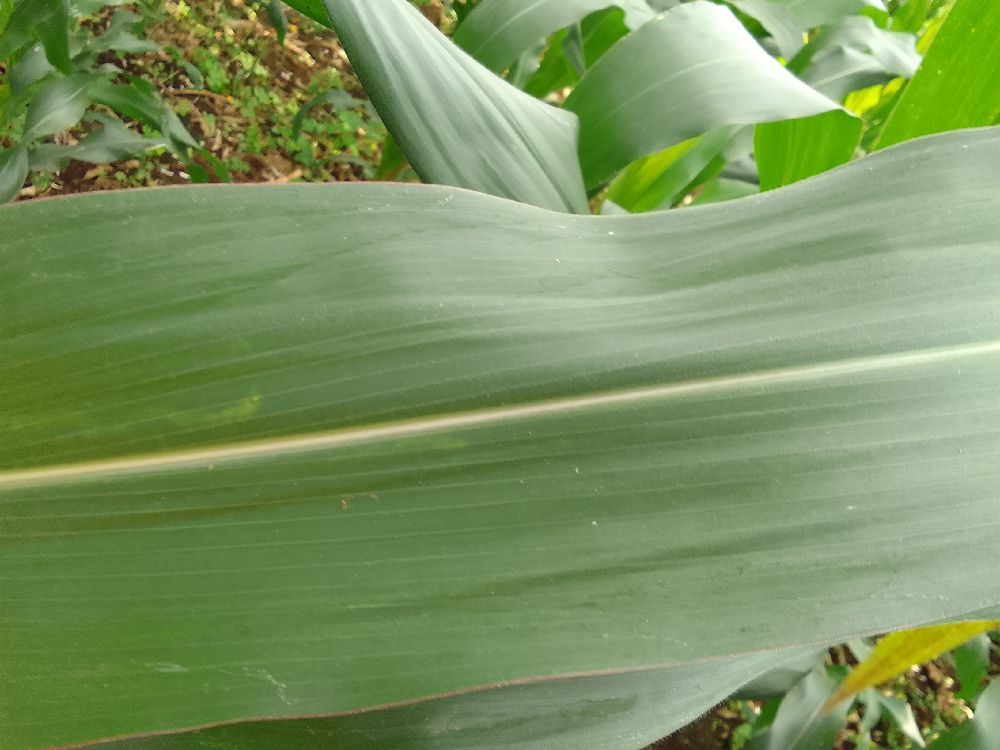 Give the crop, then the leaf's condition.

maize, healthy
